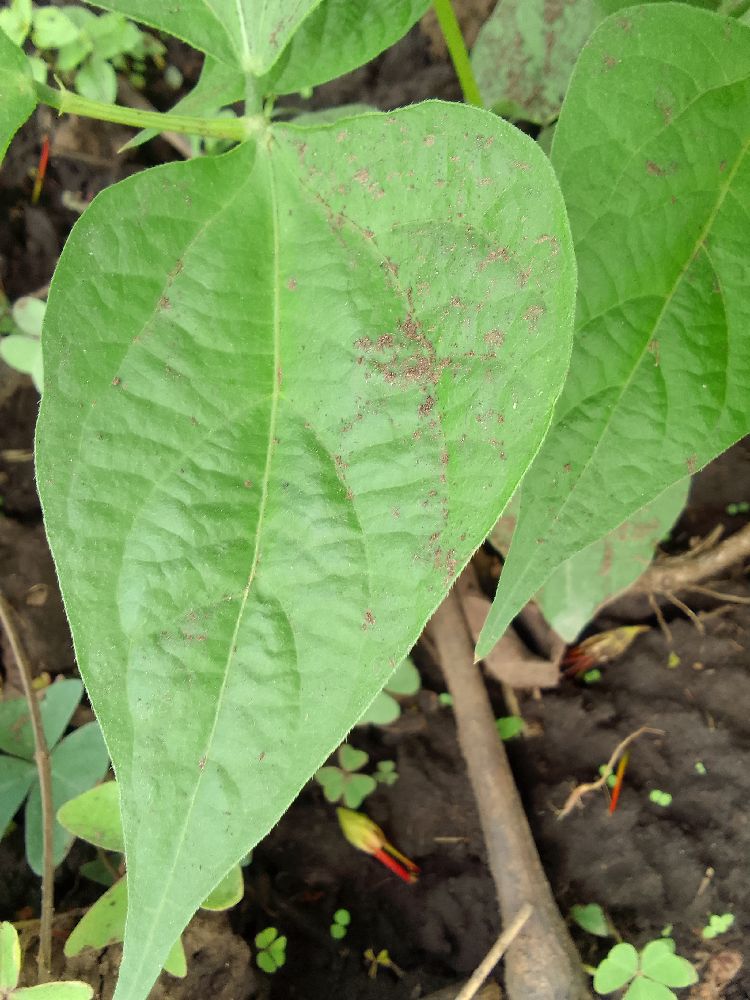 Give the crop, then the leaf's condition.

common bean, healthy
